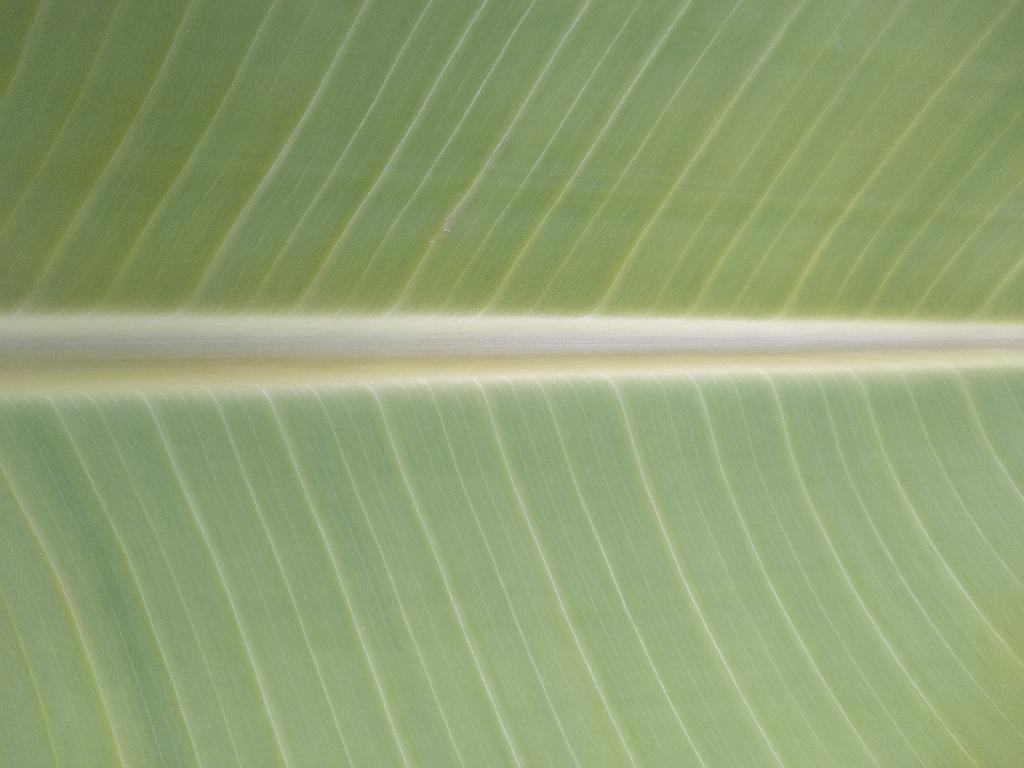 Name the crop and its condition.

banana, healthy
